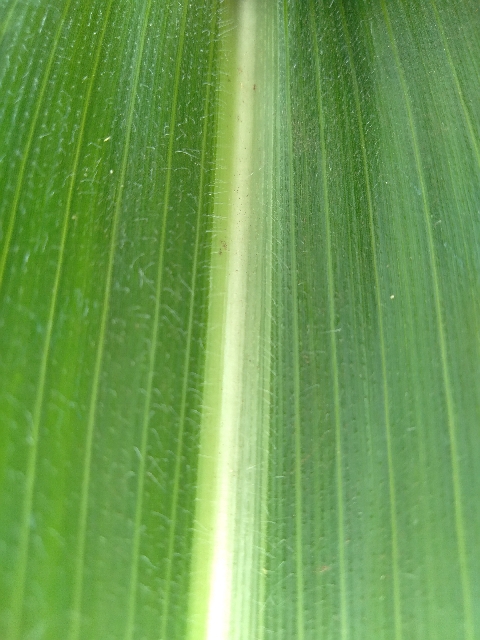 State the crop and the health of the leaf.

maize, healthy
